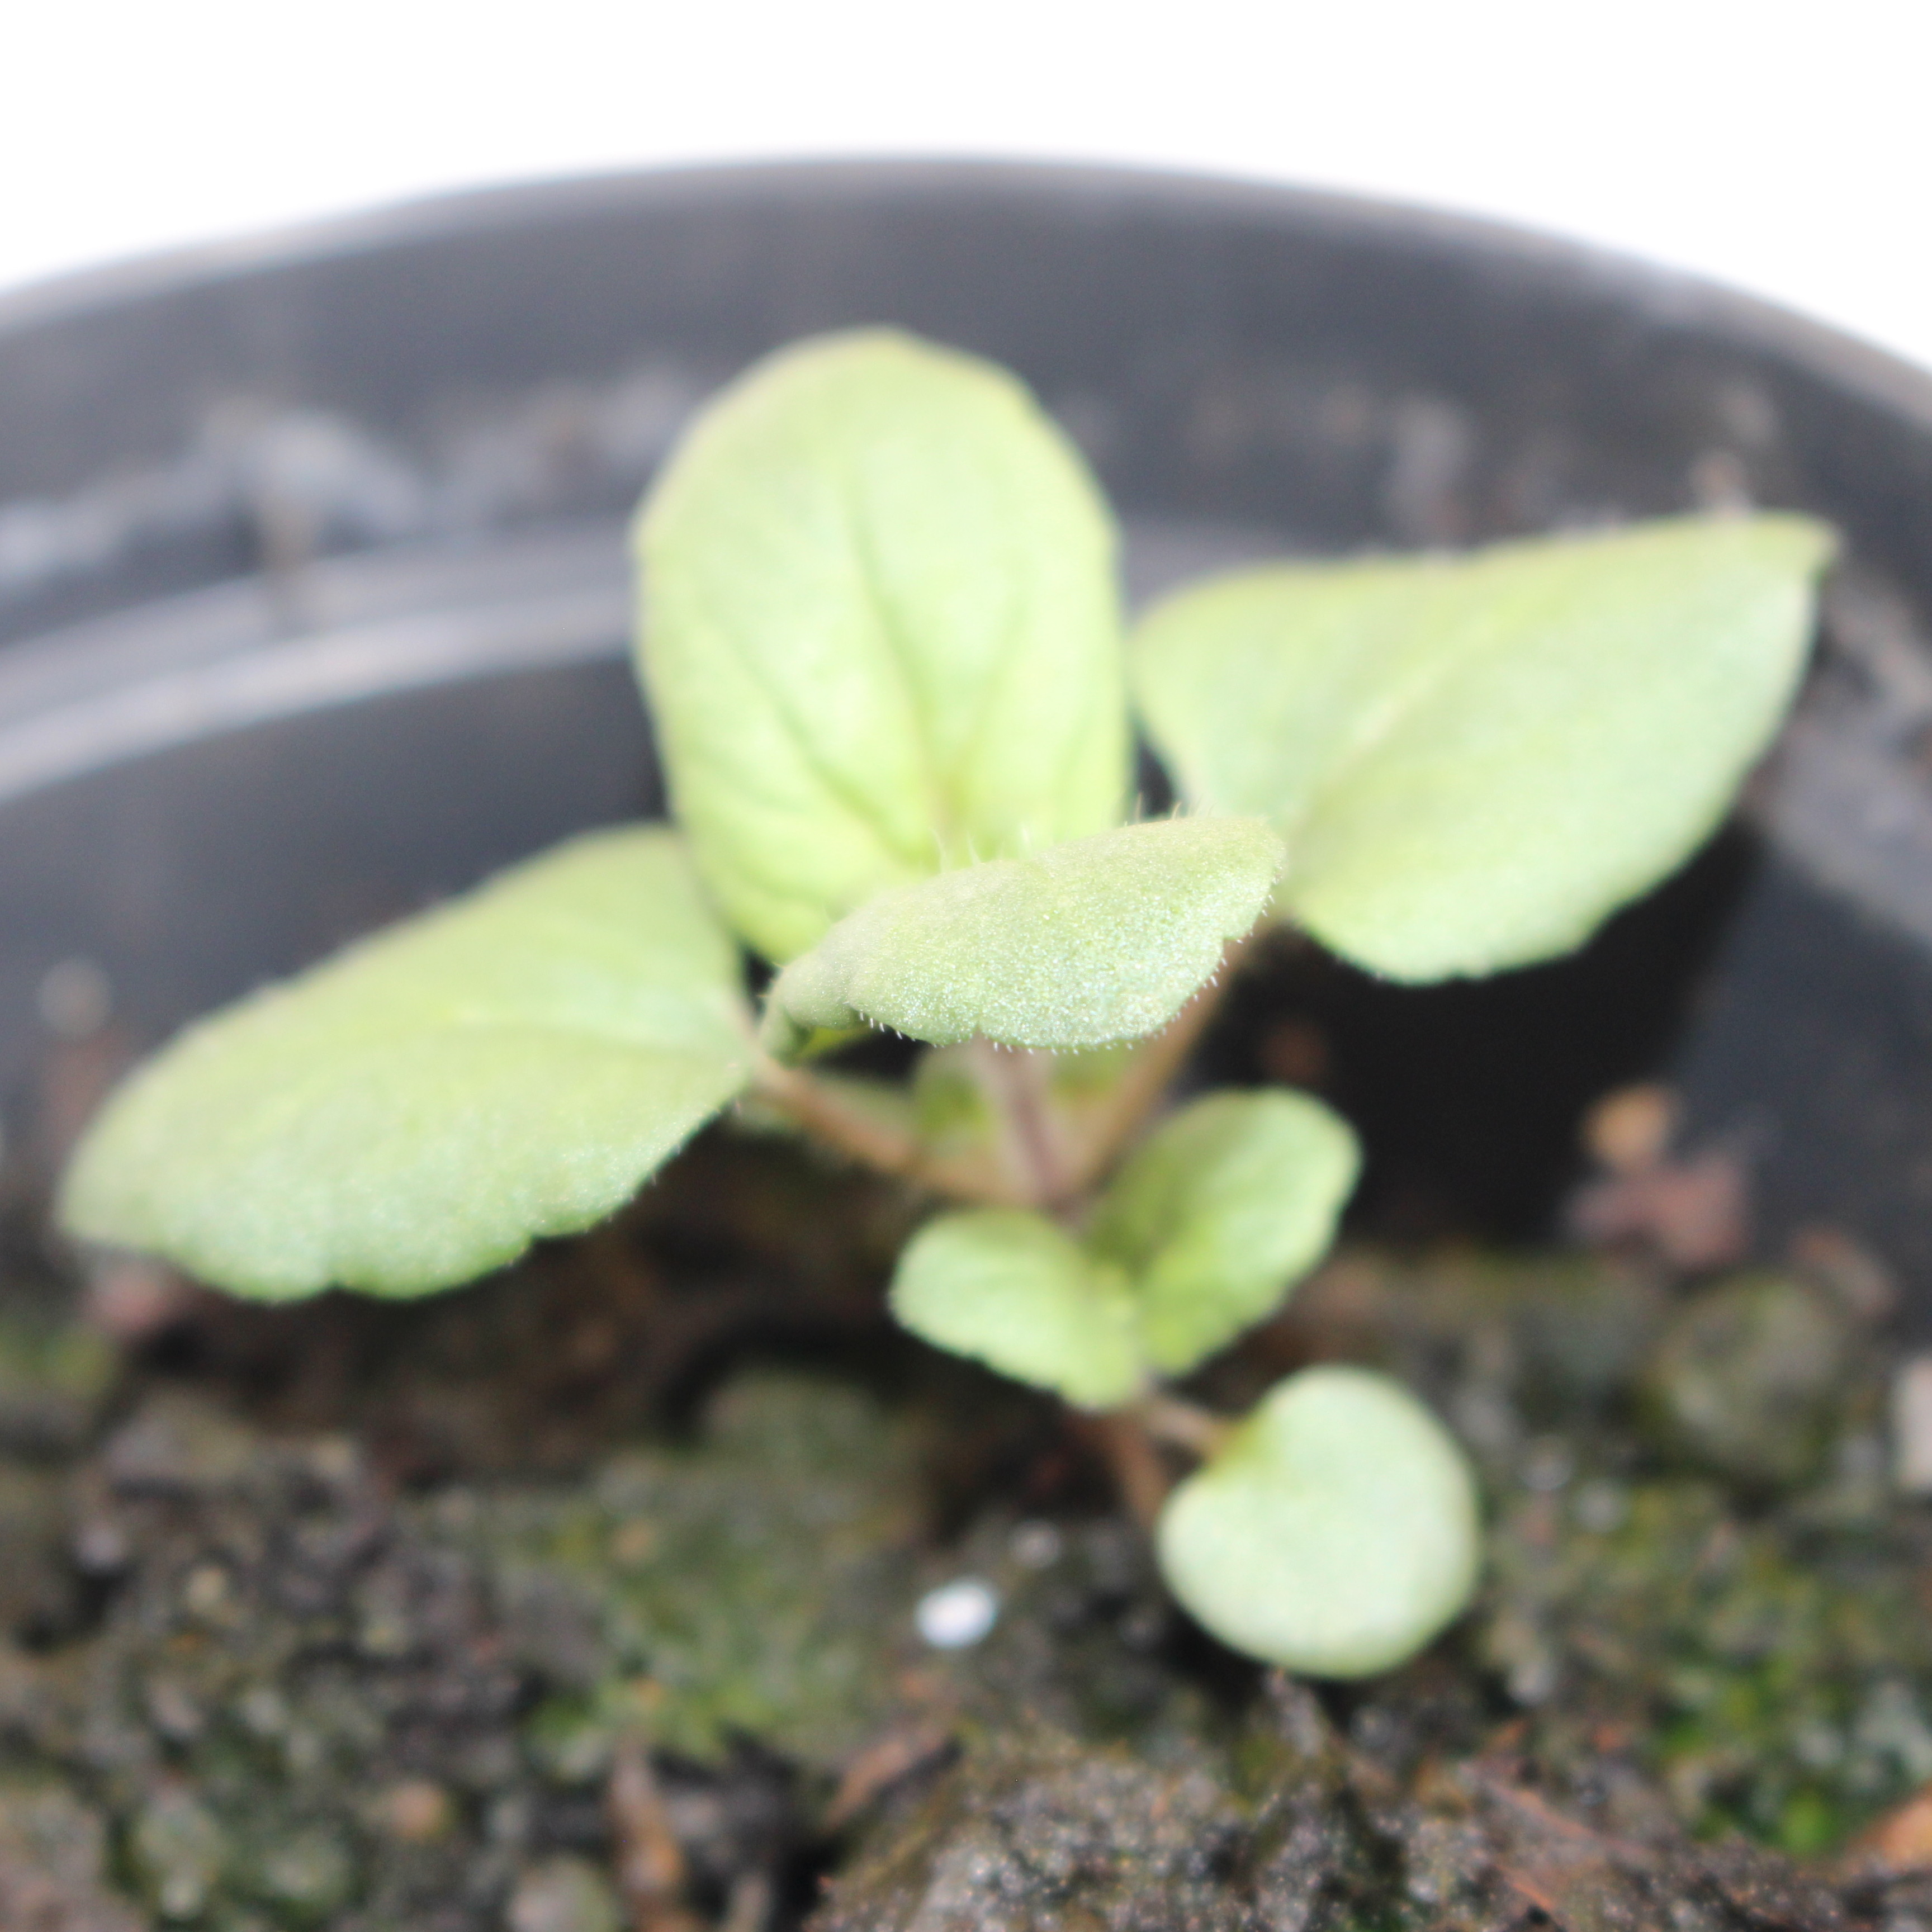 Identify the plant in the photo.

Veronica persica
